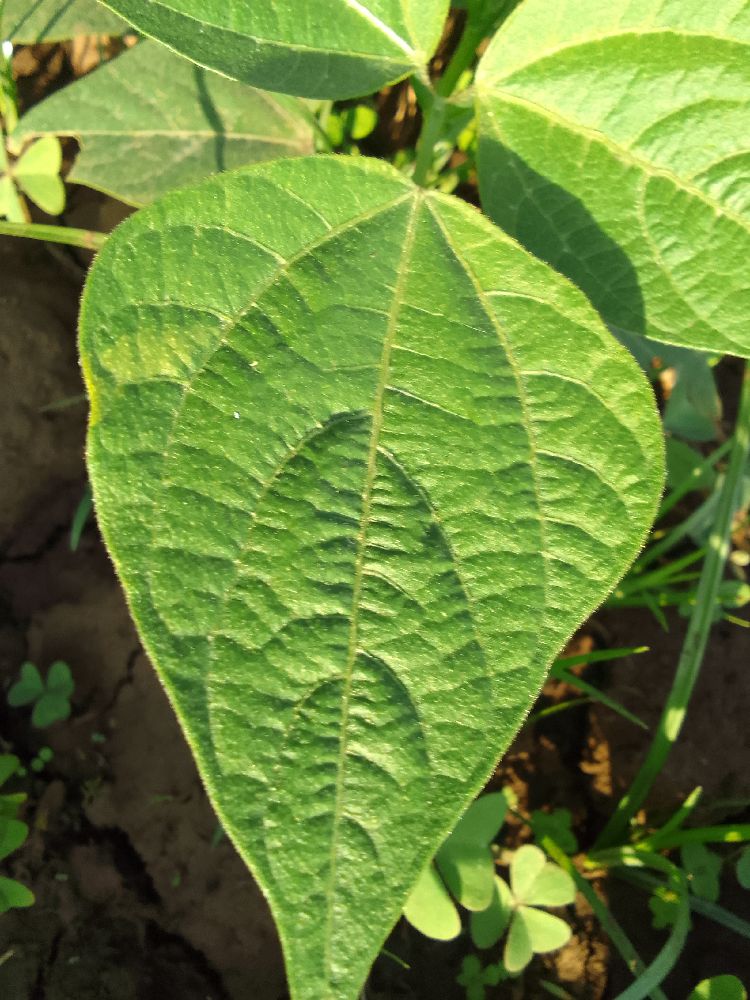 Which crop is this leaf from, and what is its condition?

common bean, healthy
